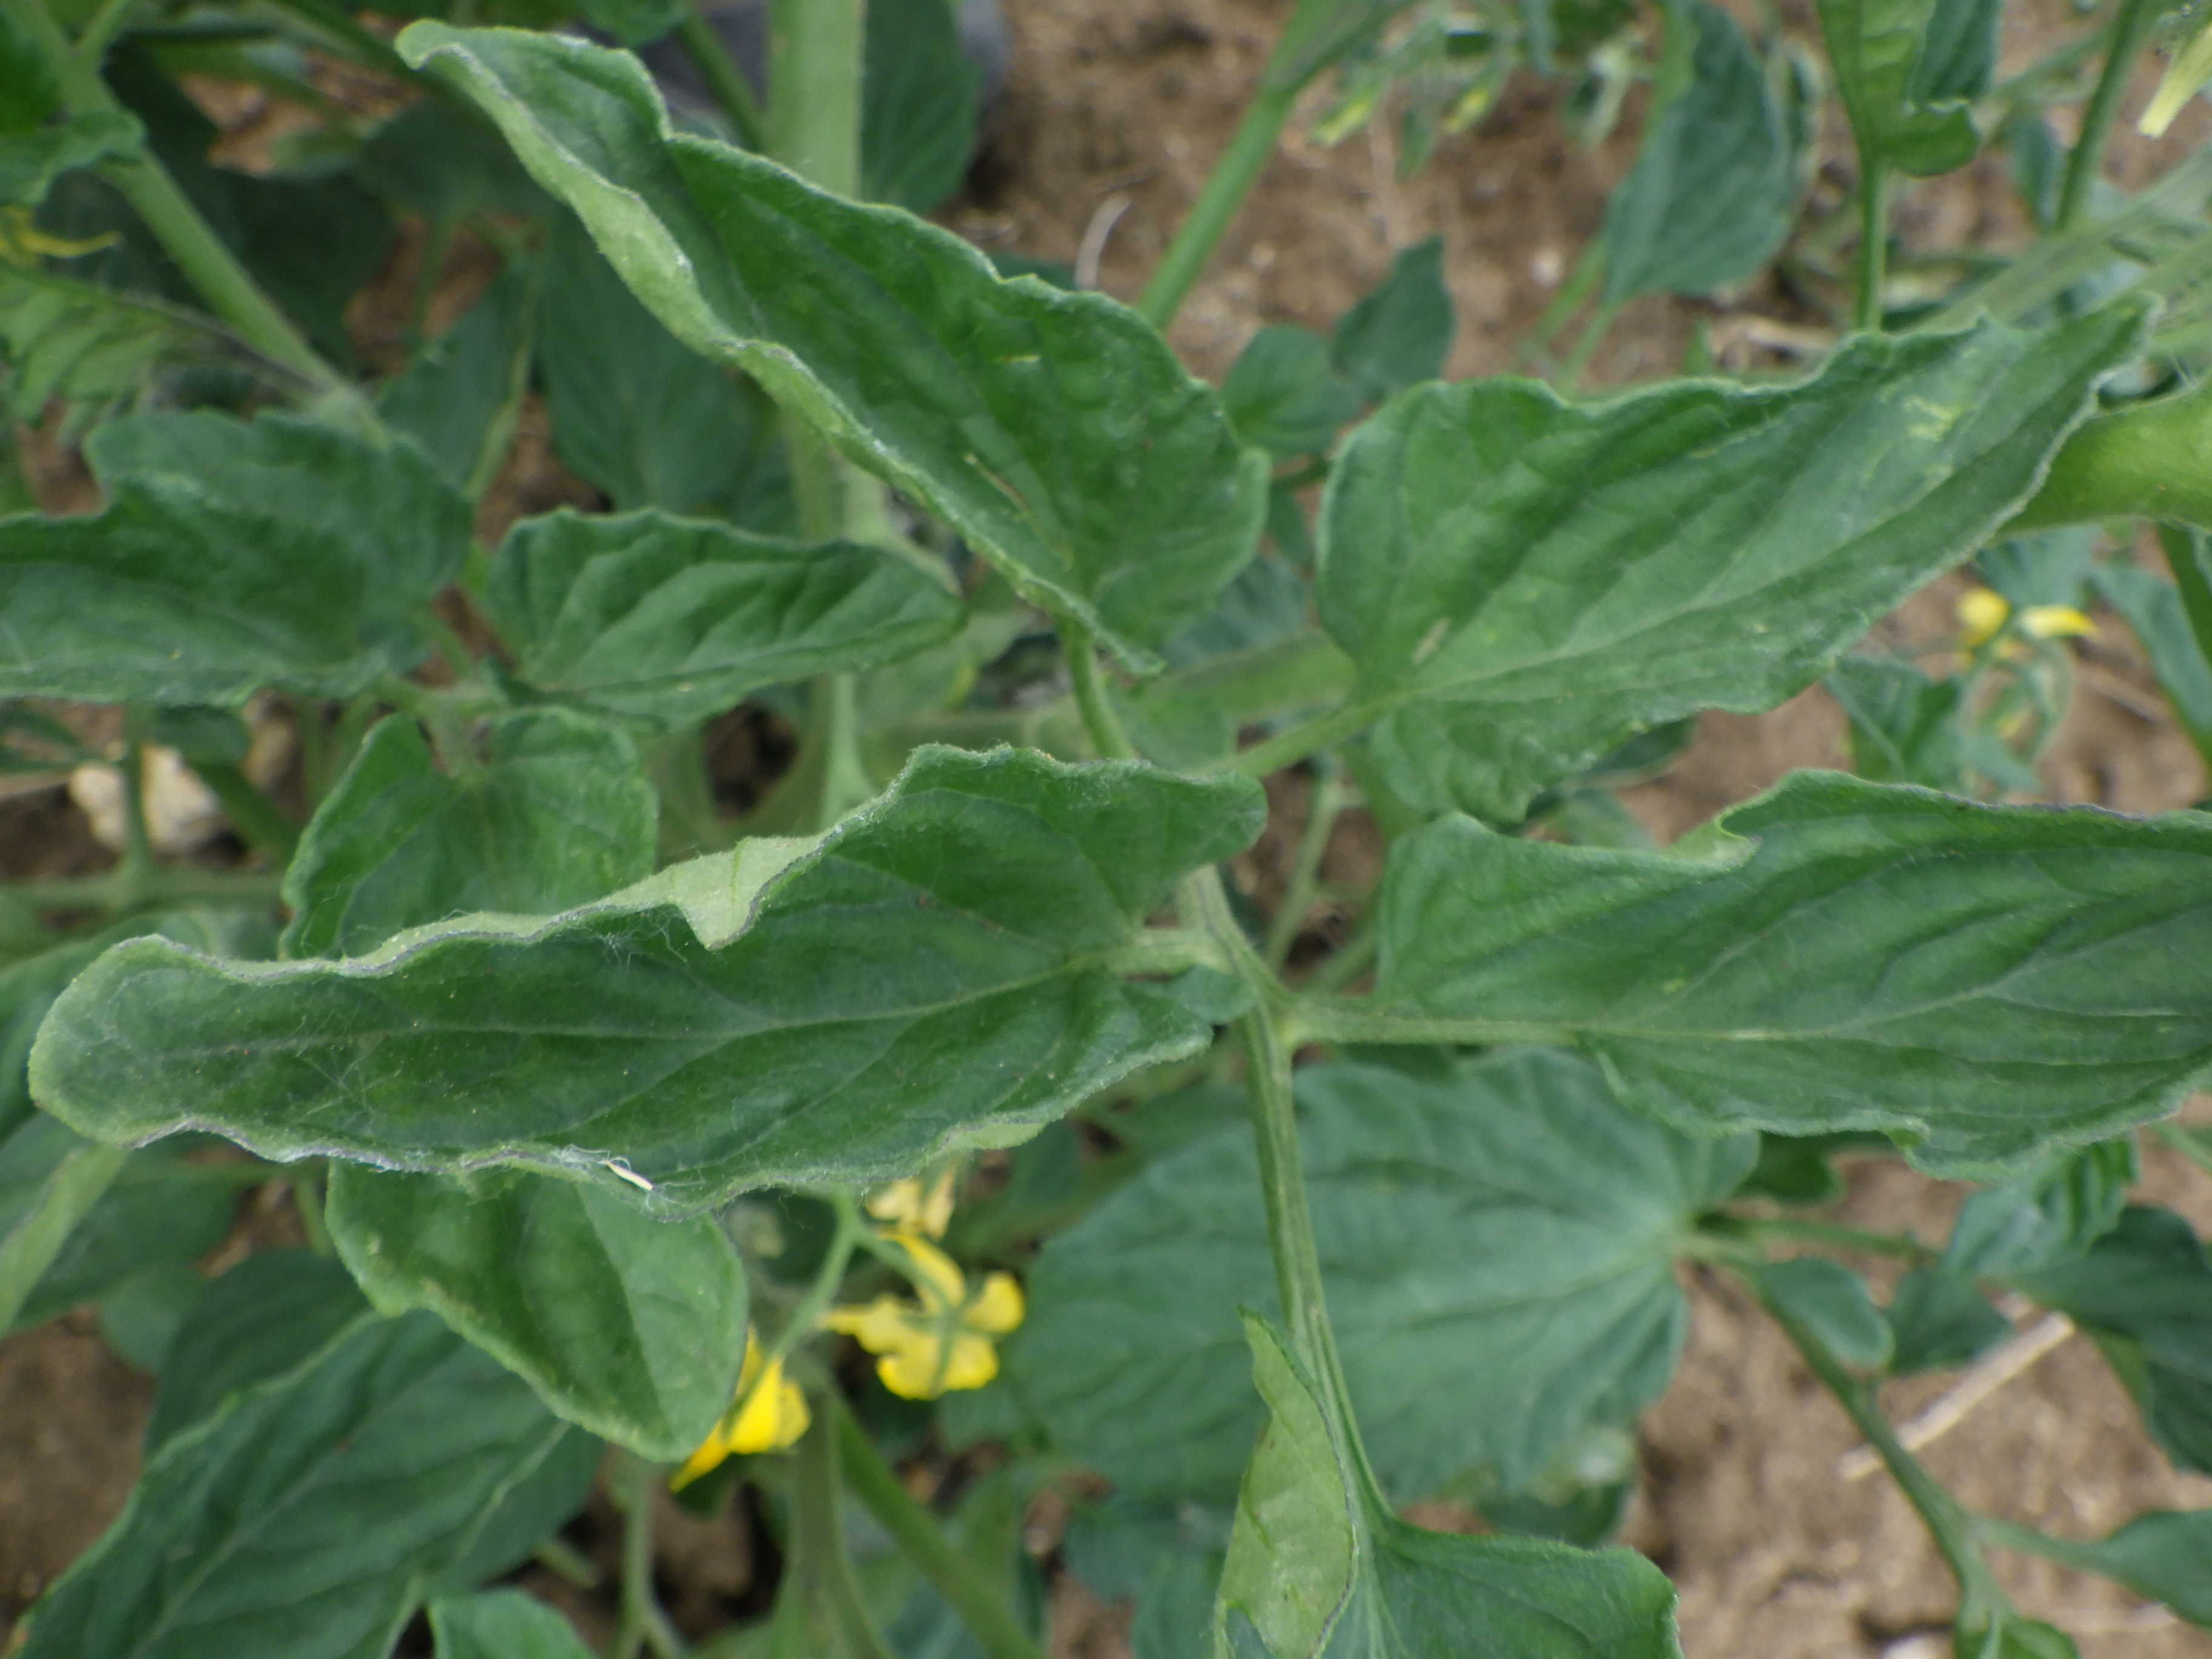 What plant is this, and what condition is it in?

tomato, water stress
